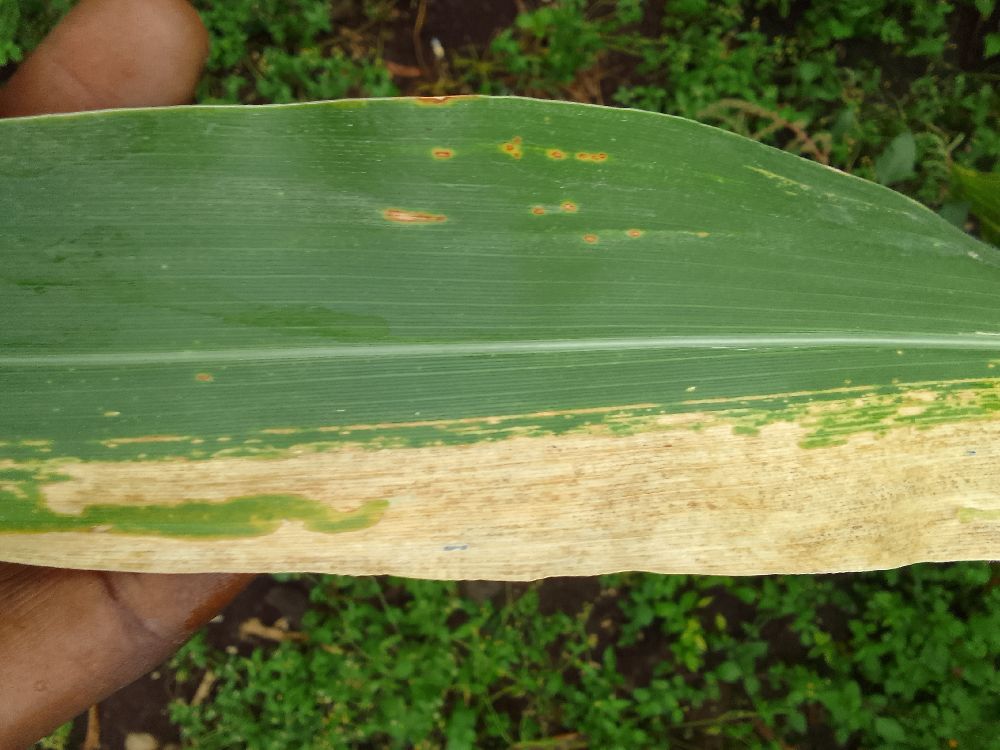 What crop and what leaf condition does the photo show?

maize, maize lethal necrosis
